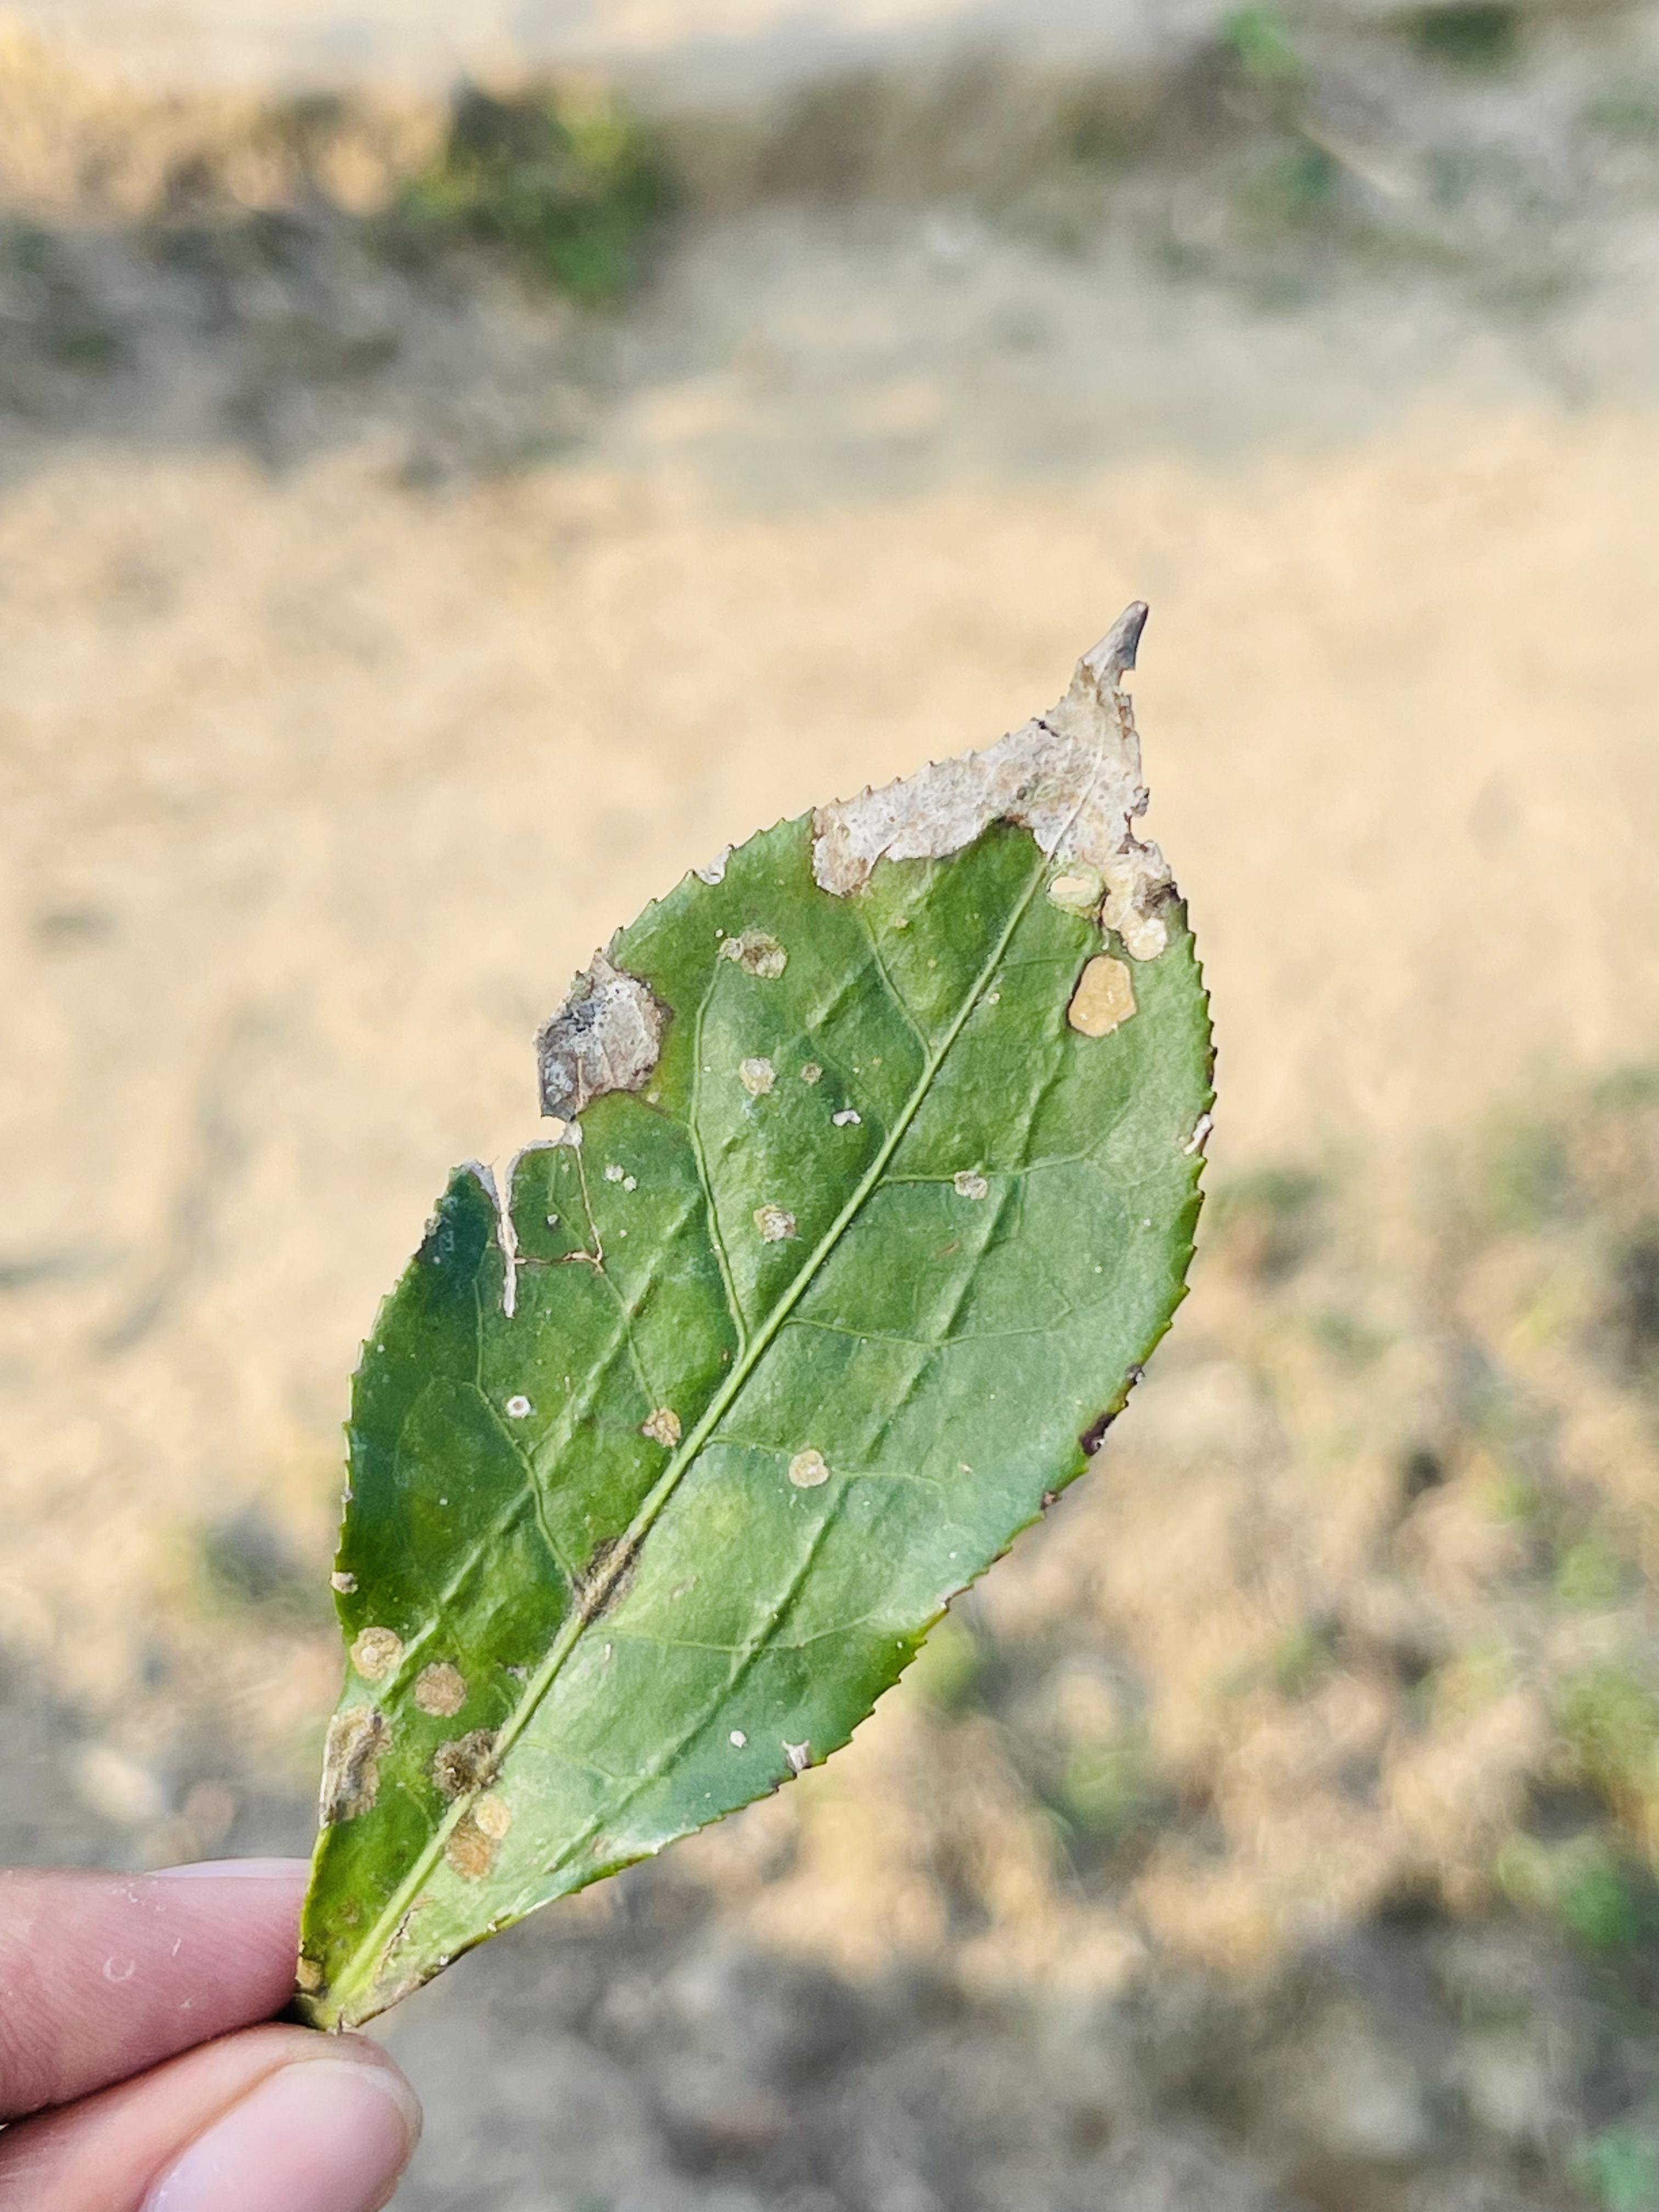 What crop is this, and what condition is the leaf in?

tea, blight
